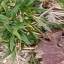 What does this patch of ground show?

grass
